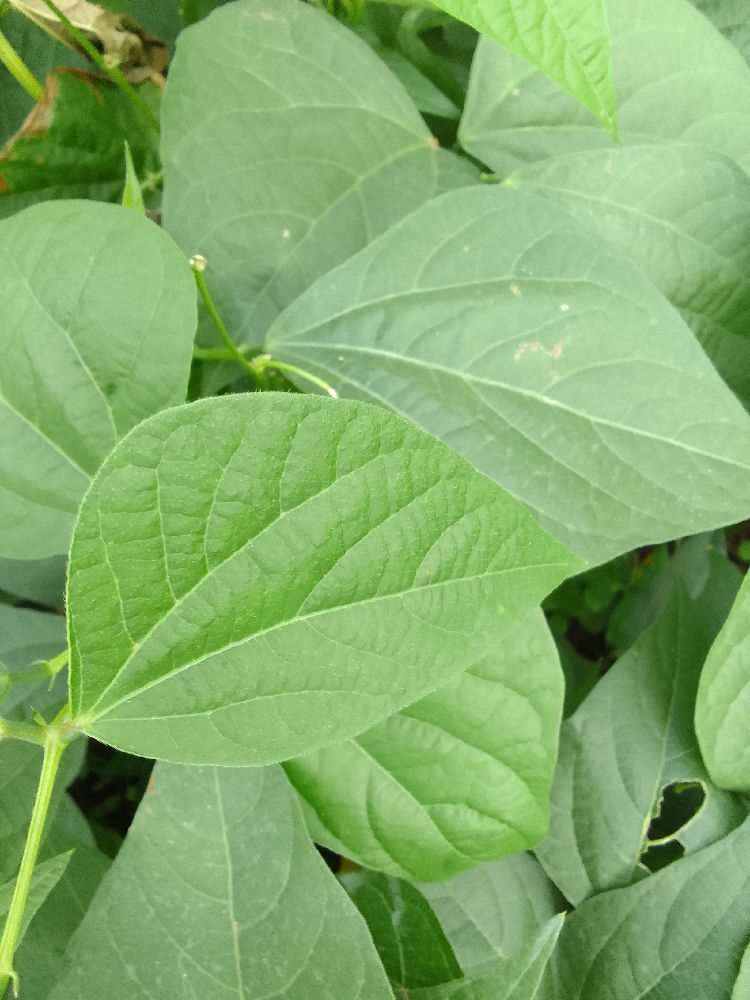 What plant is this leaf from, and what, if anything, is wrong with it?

common bean, healthy
